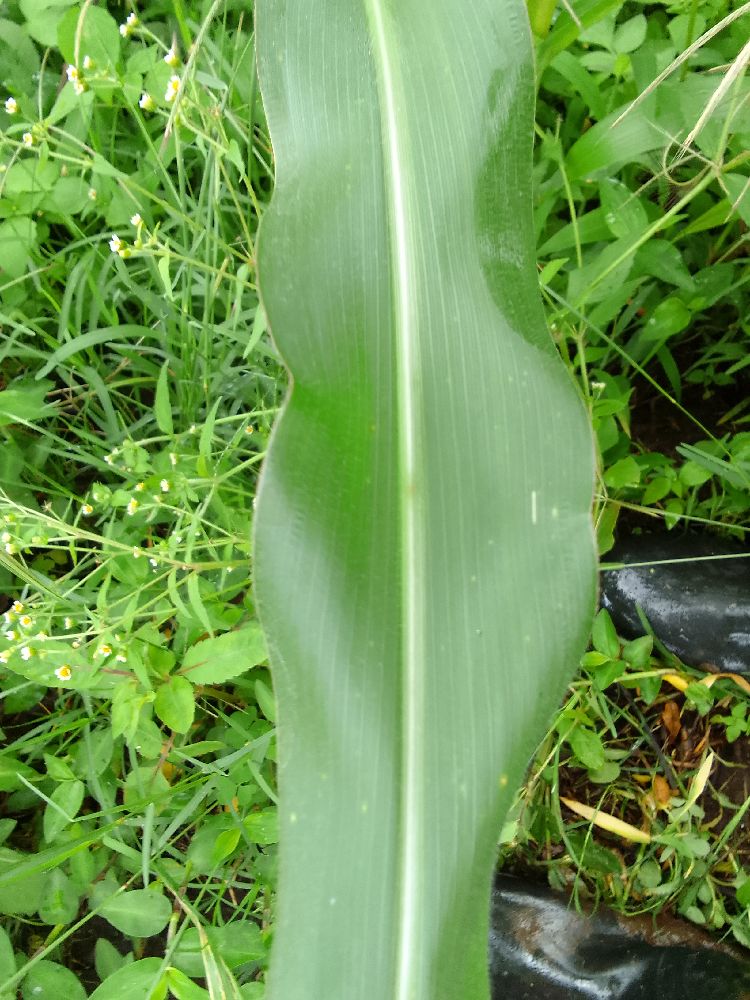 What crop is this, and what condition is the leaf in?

maize, healthy
